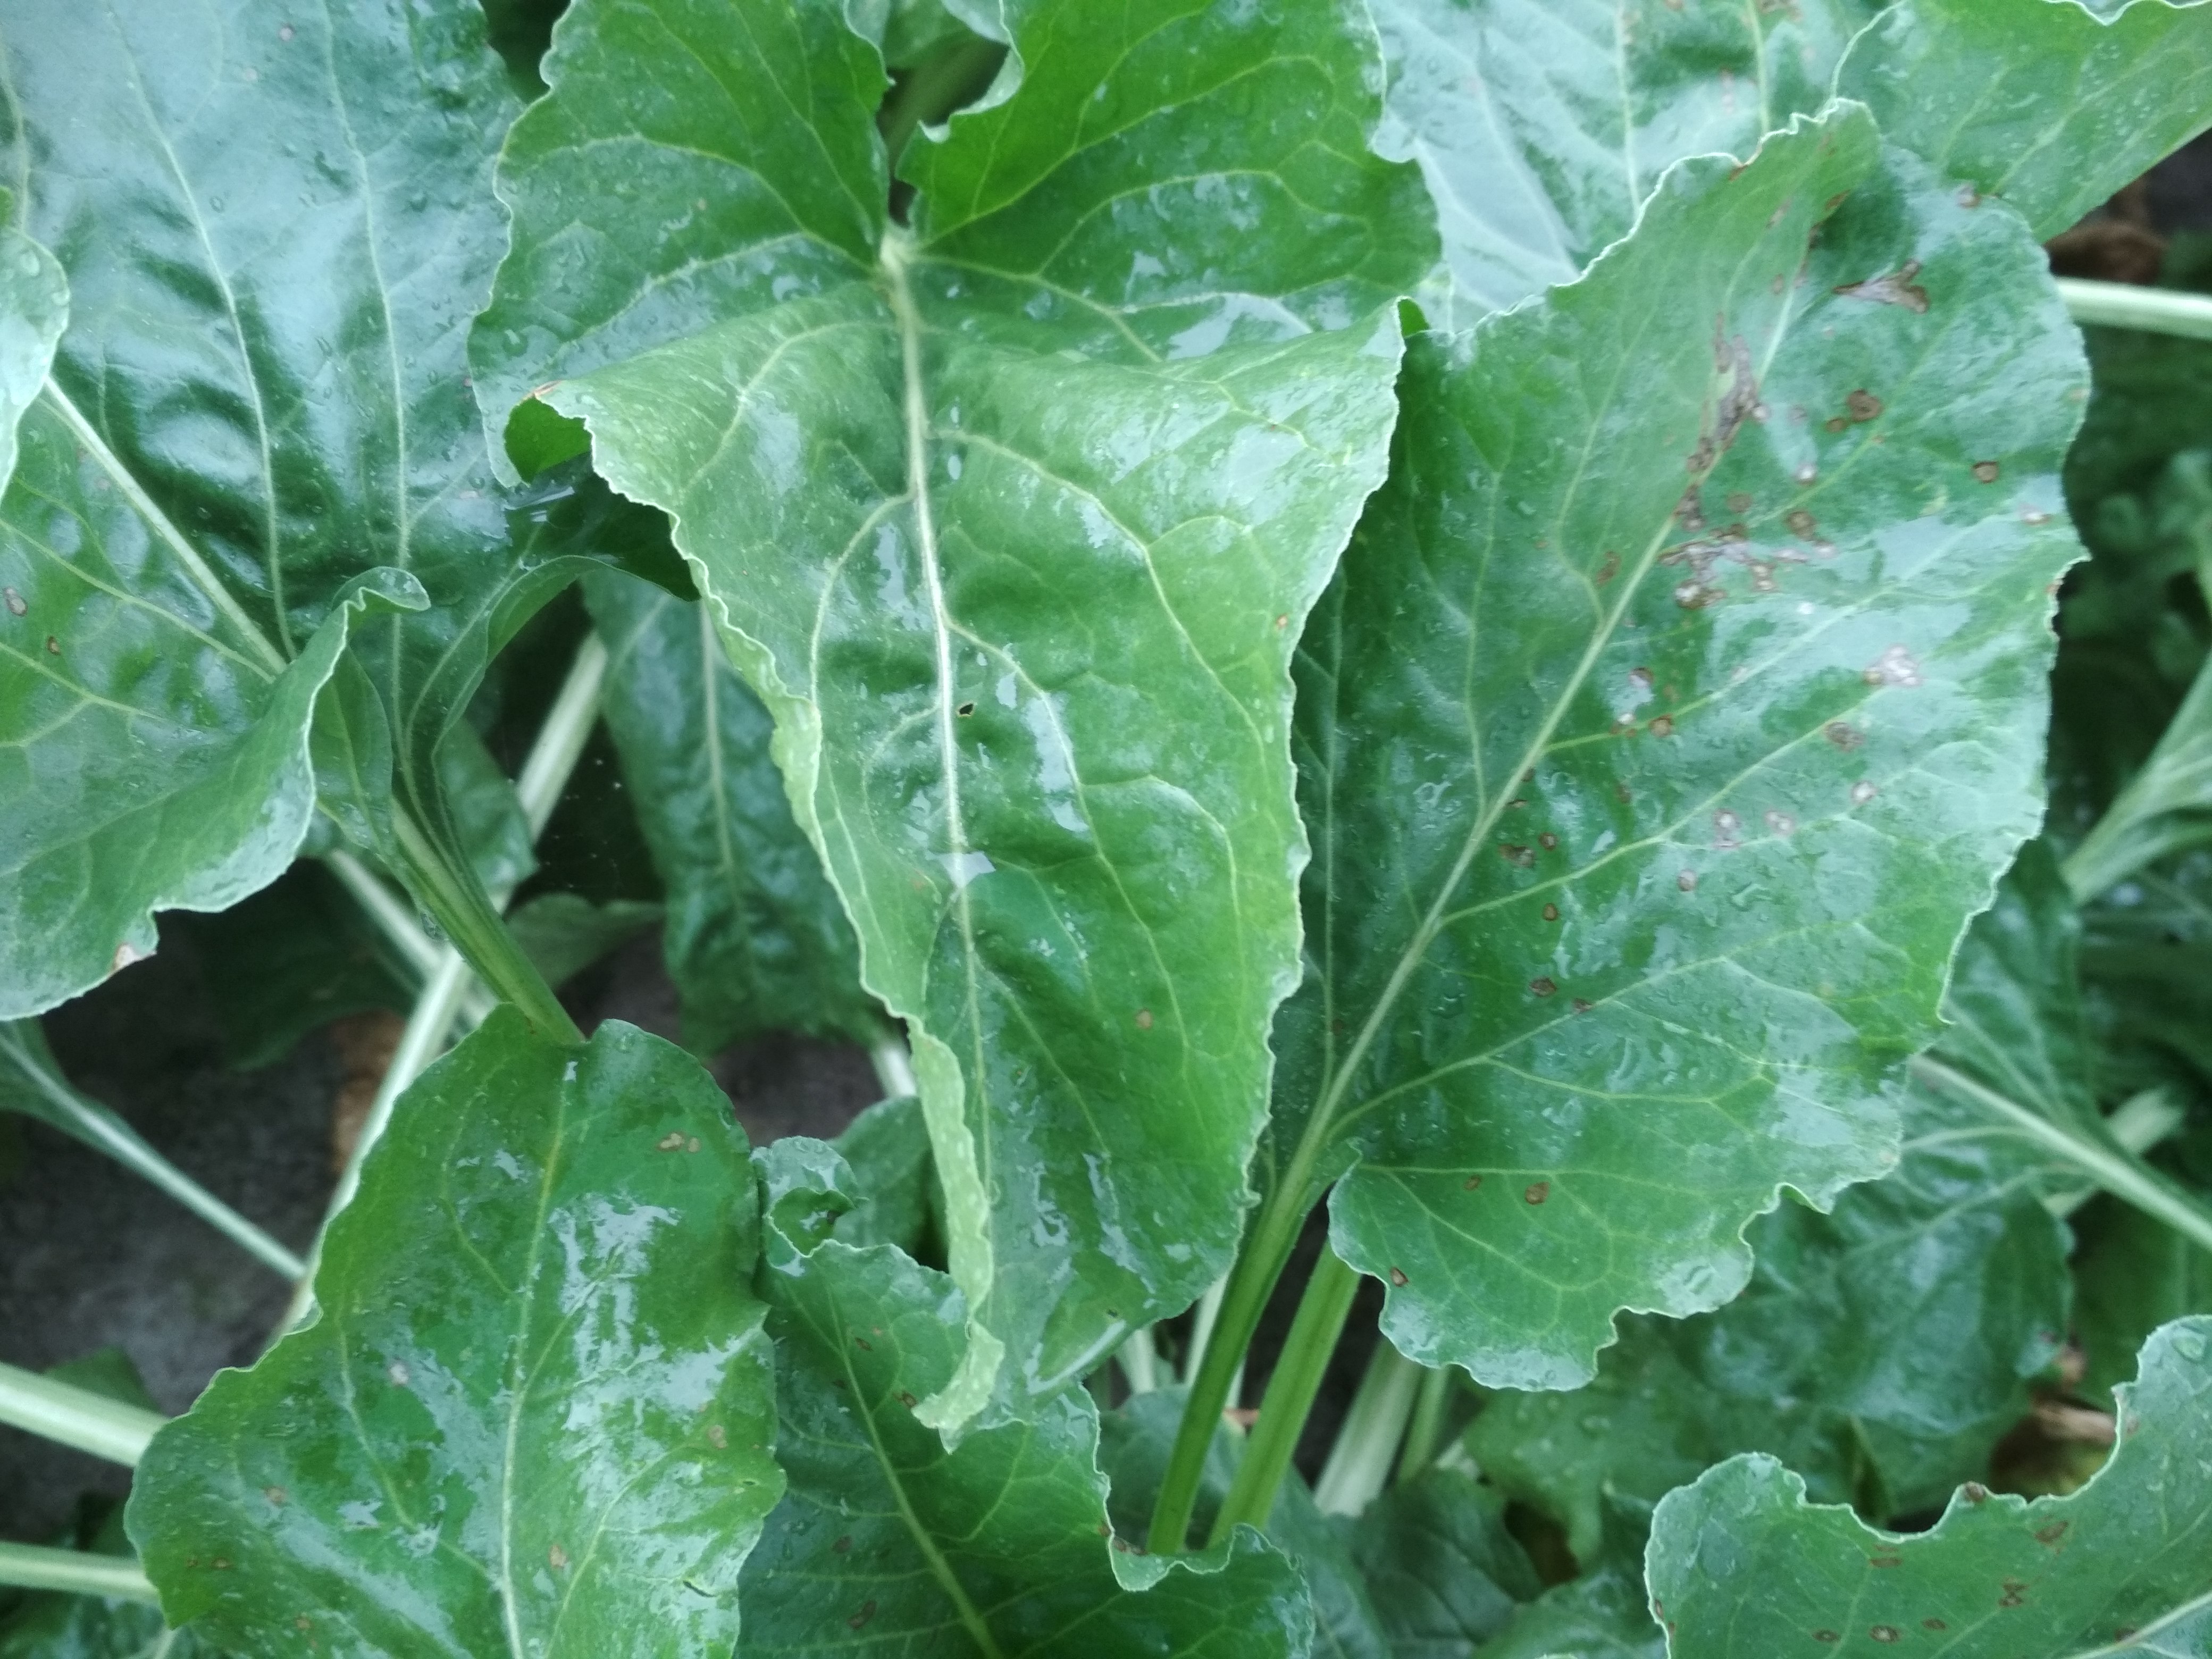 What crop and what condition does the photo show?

beet, cercospora
